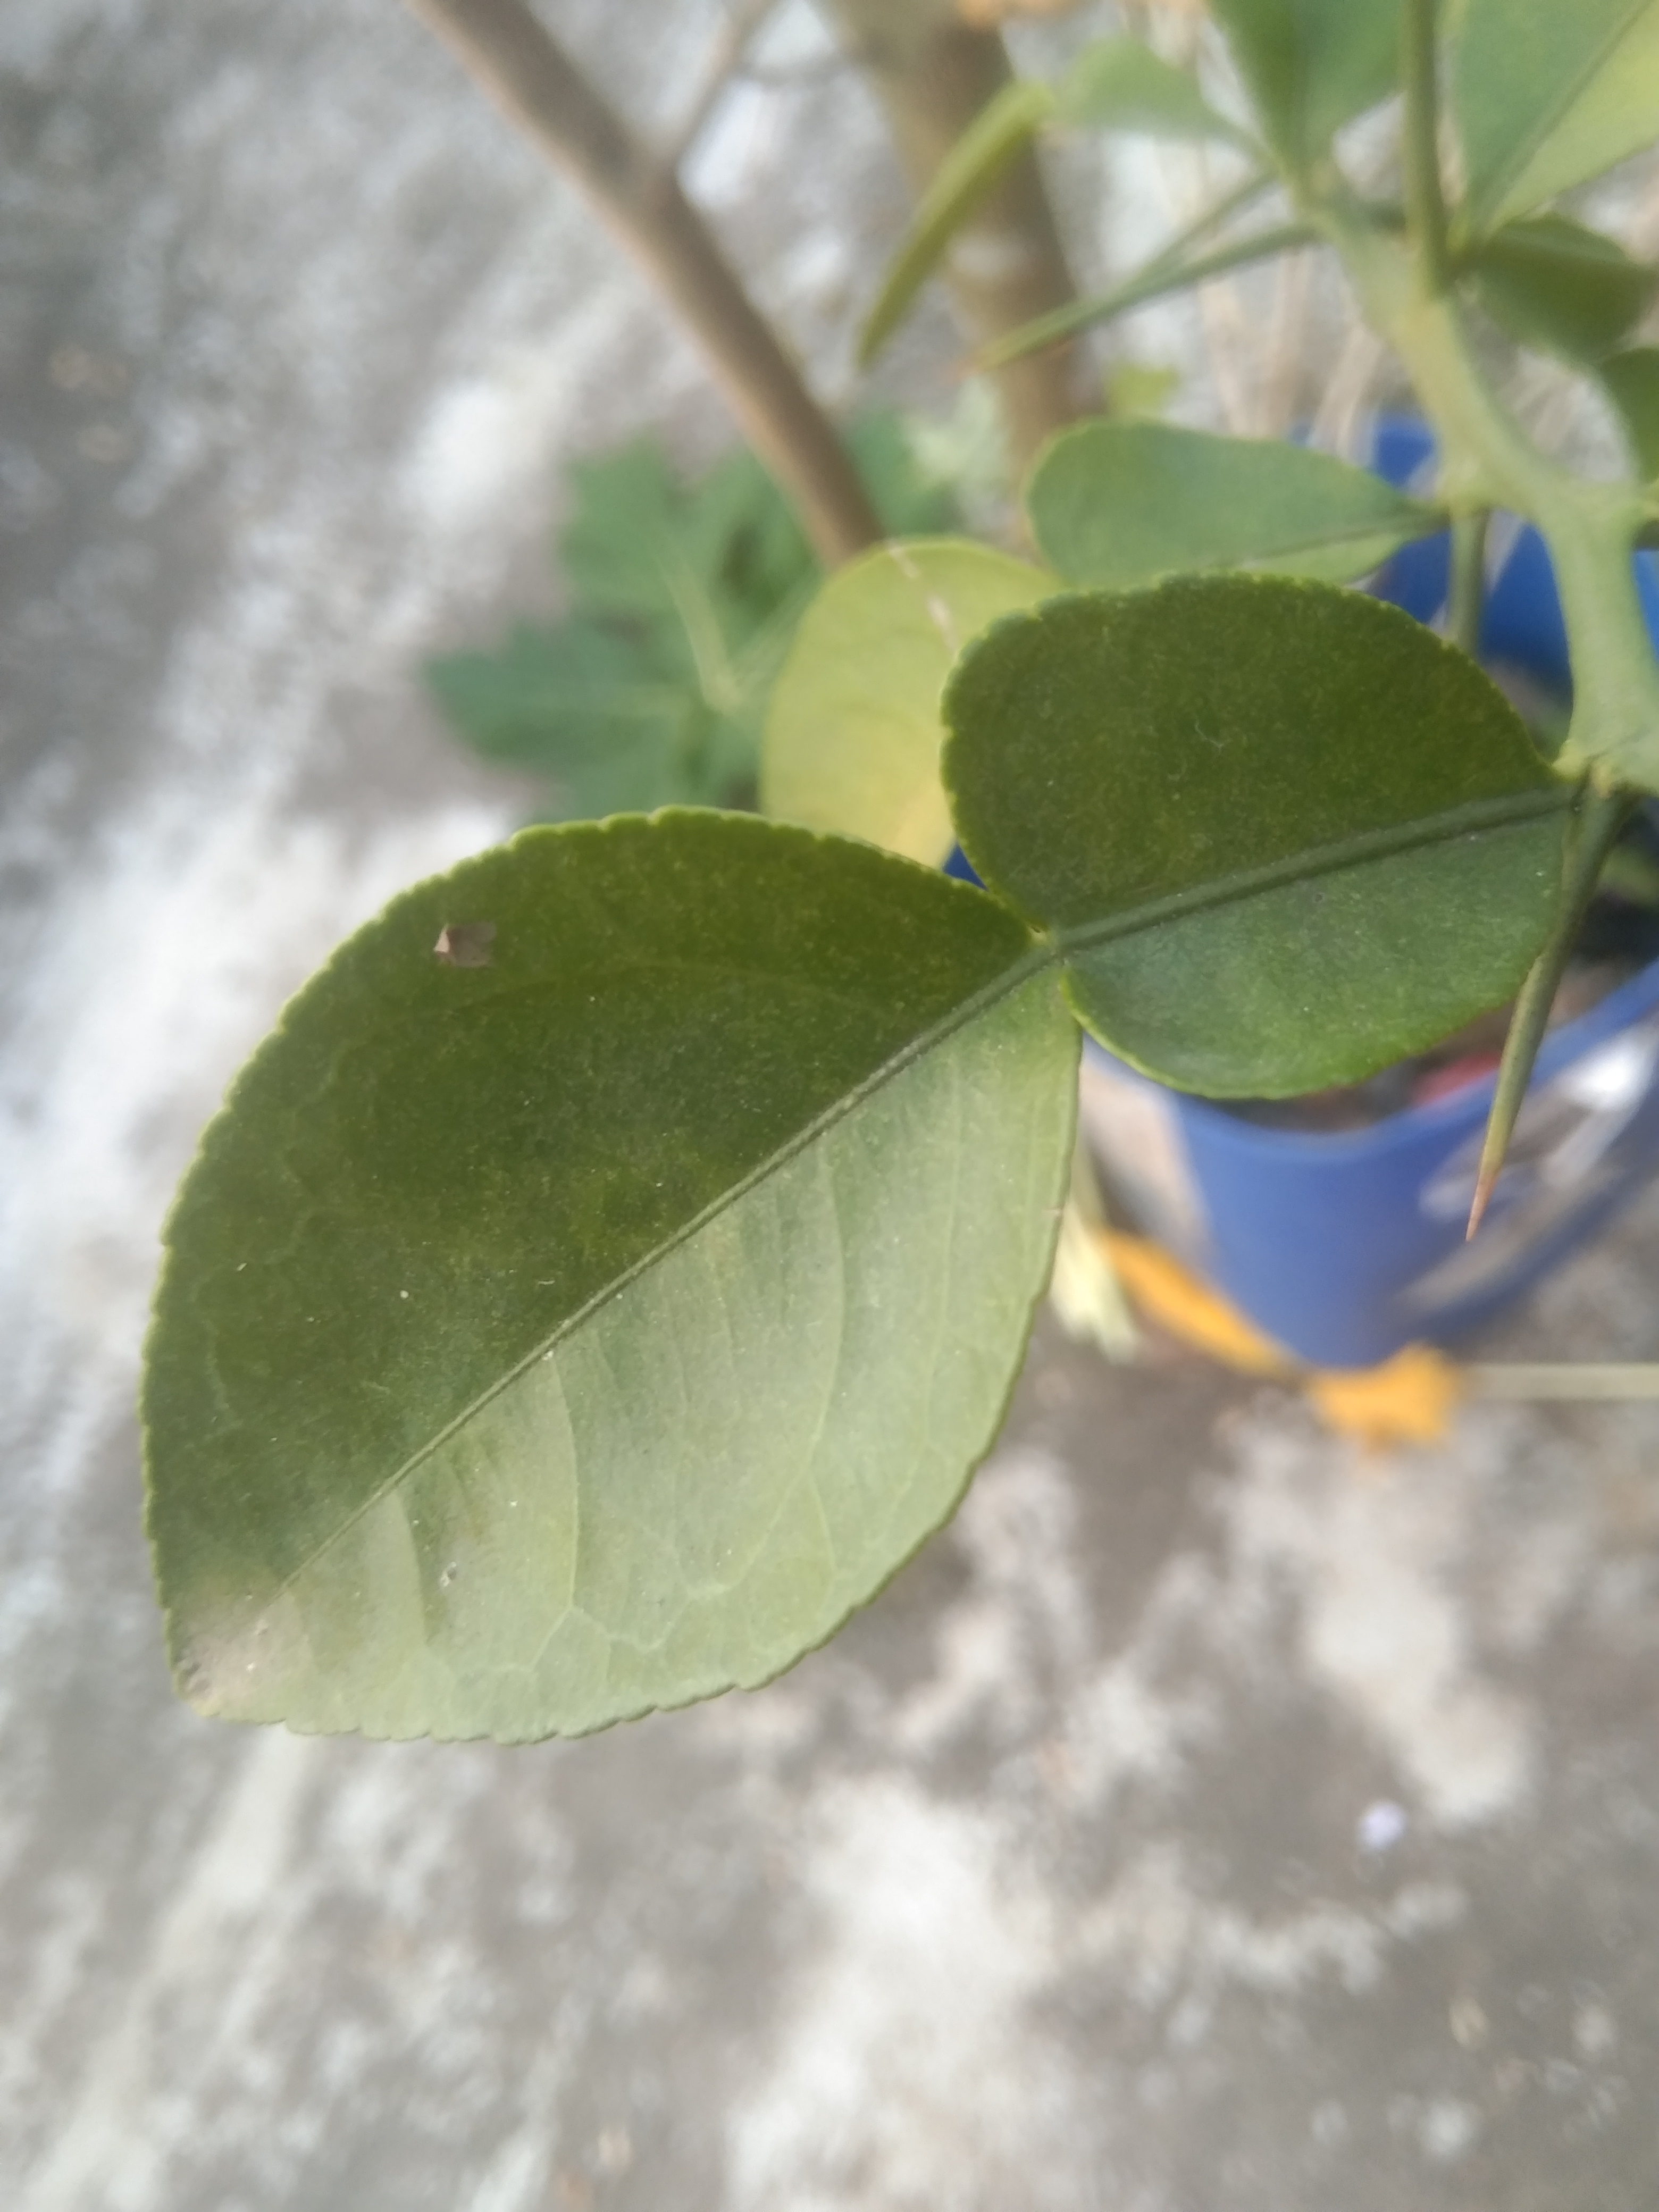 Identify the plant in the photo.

lemon
